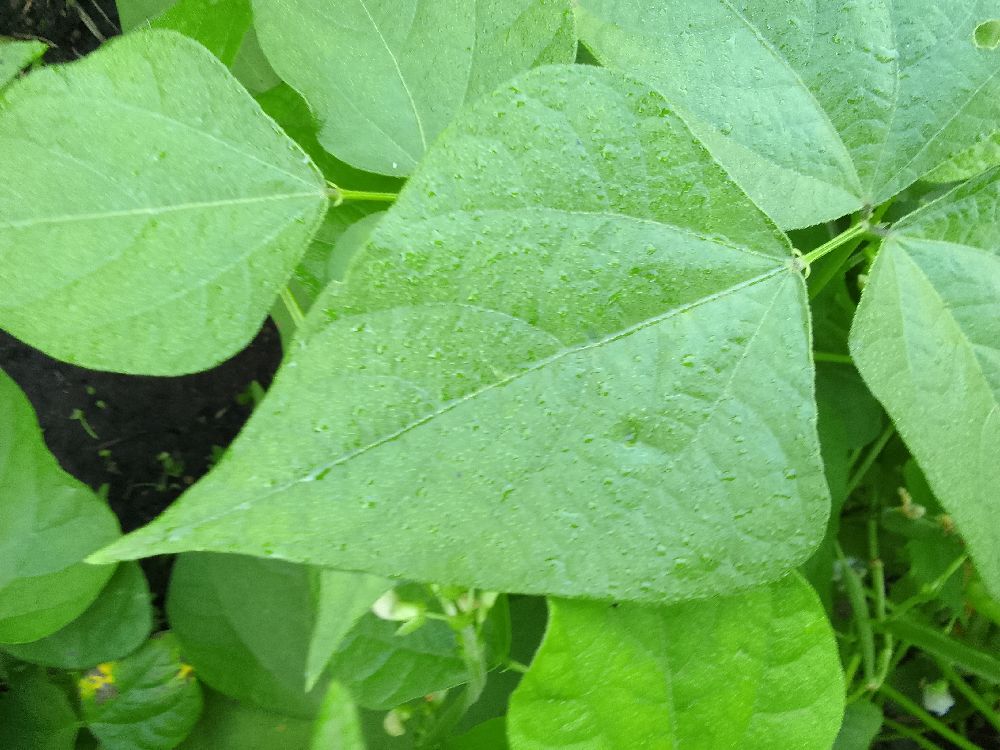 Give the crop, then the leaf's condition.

common bean, healthy
